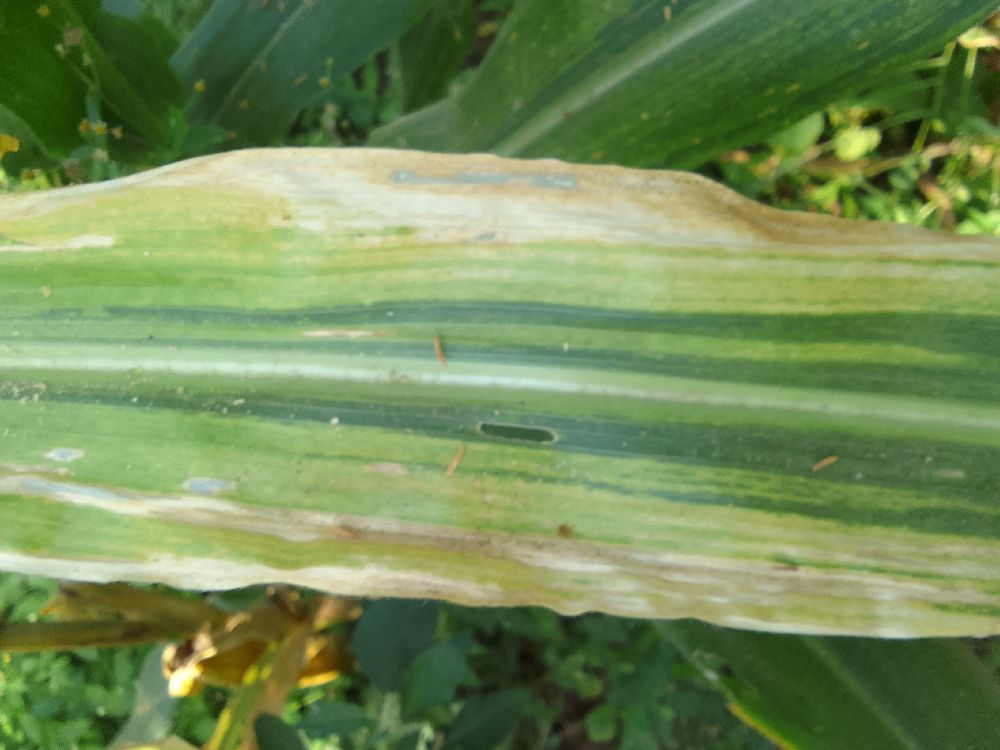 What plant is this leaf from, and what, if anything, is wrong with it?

maize, maize lethal necrosis
